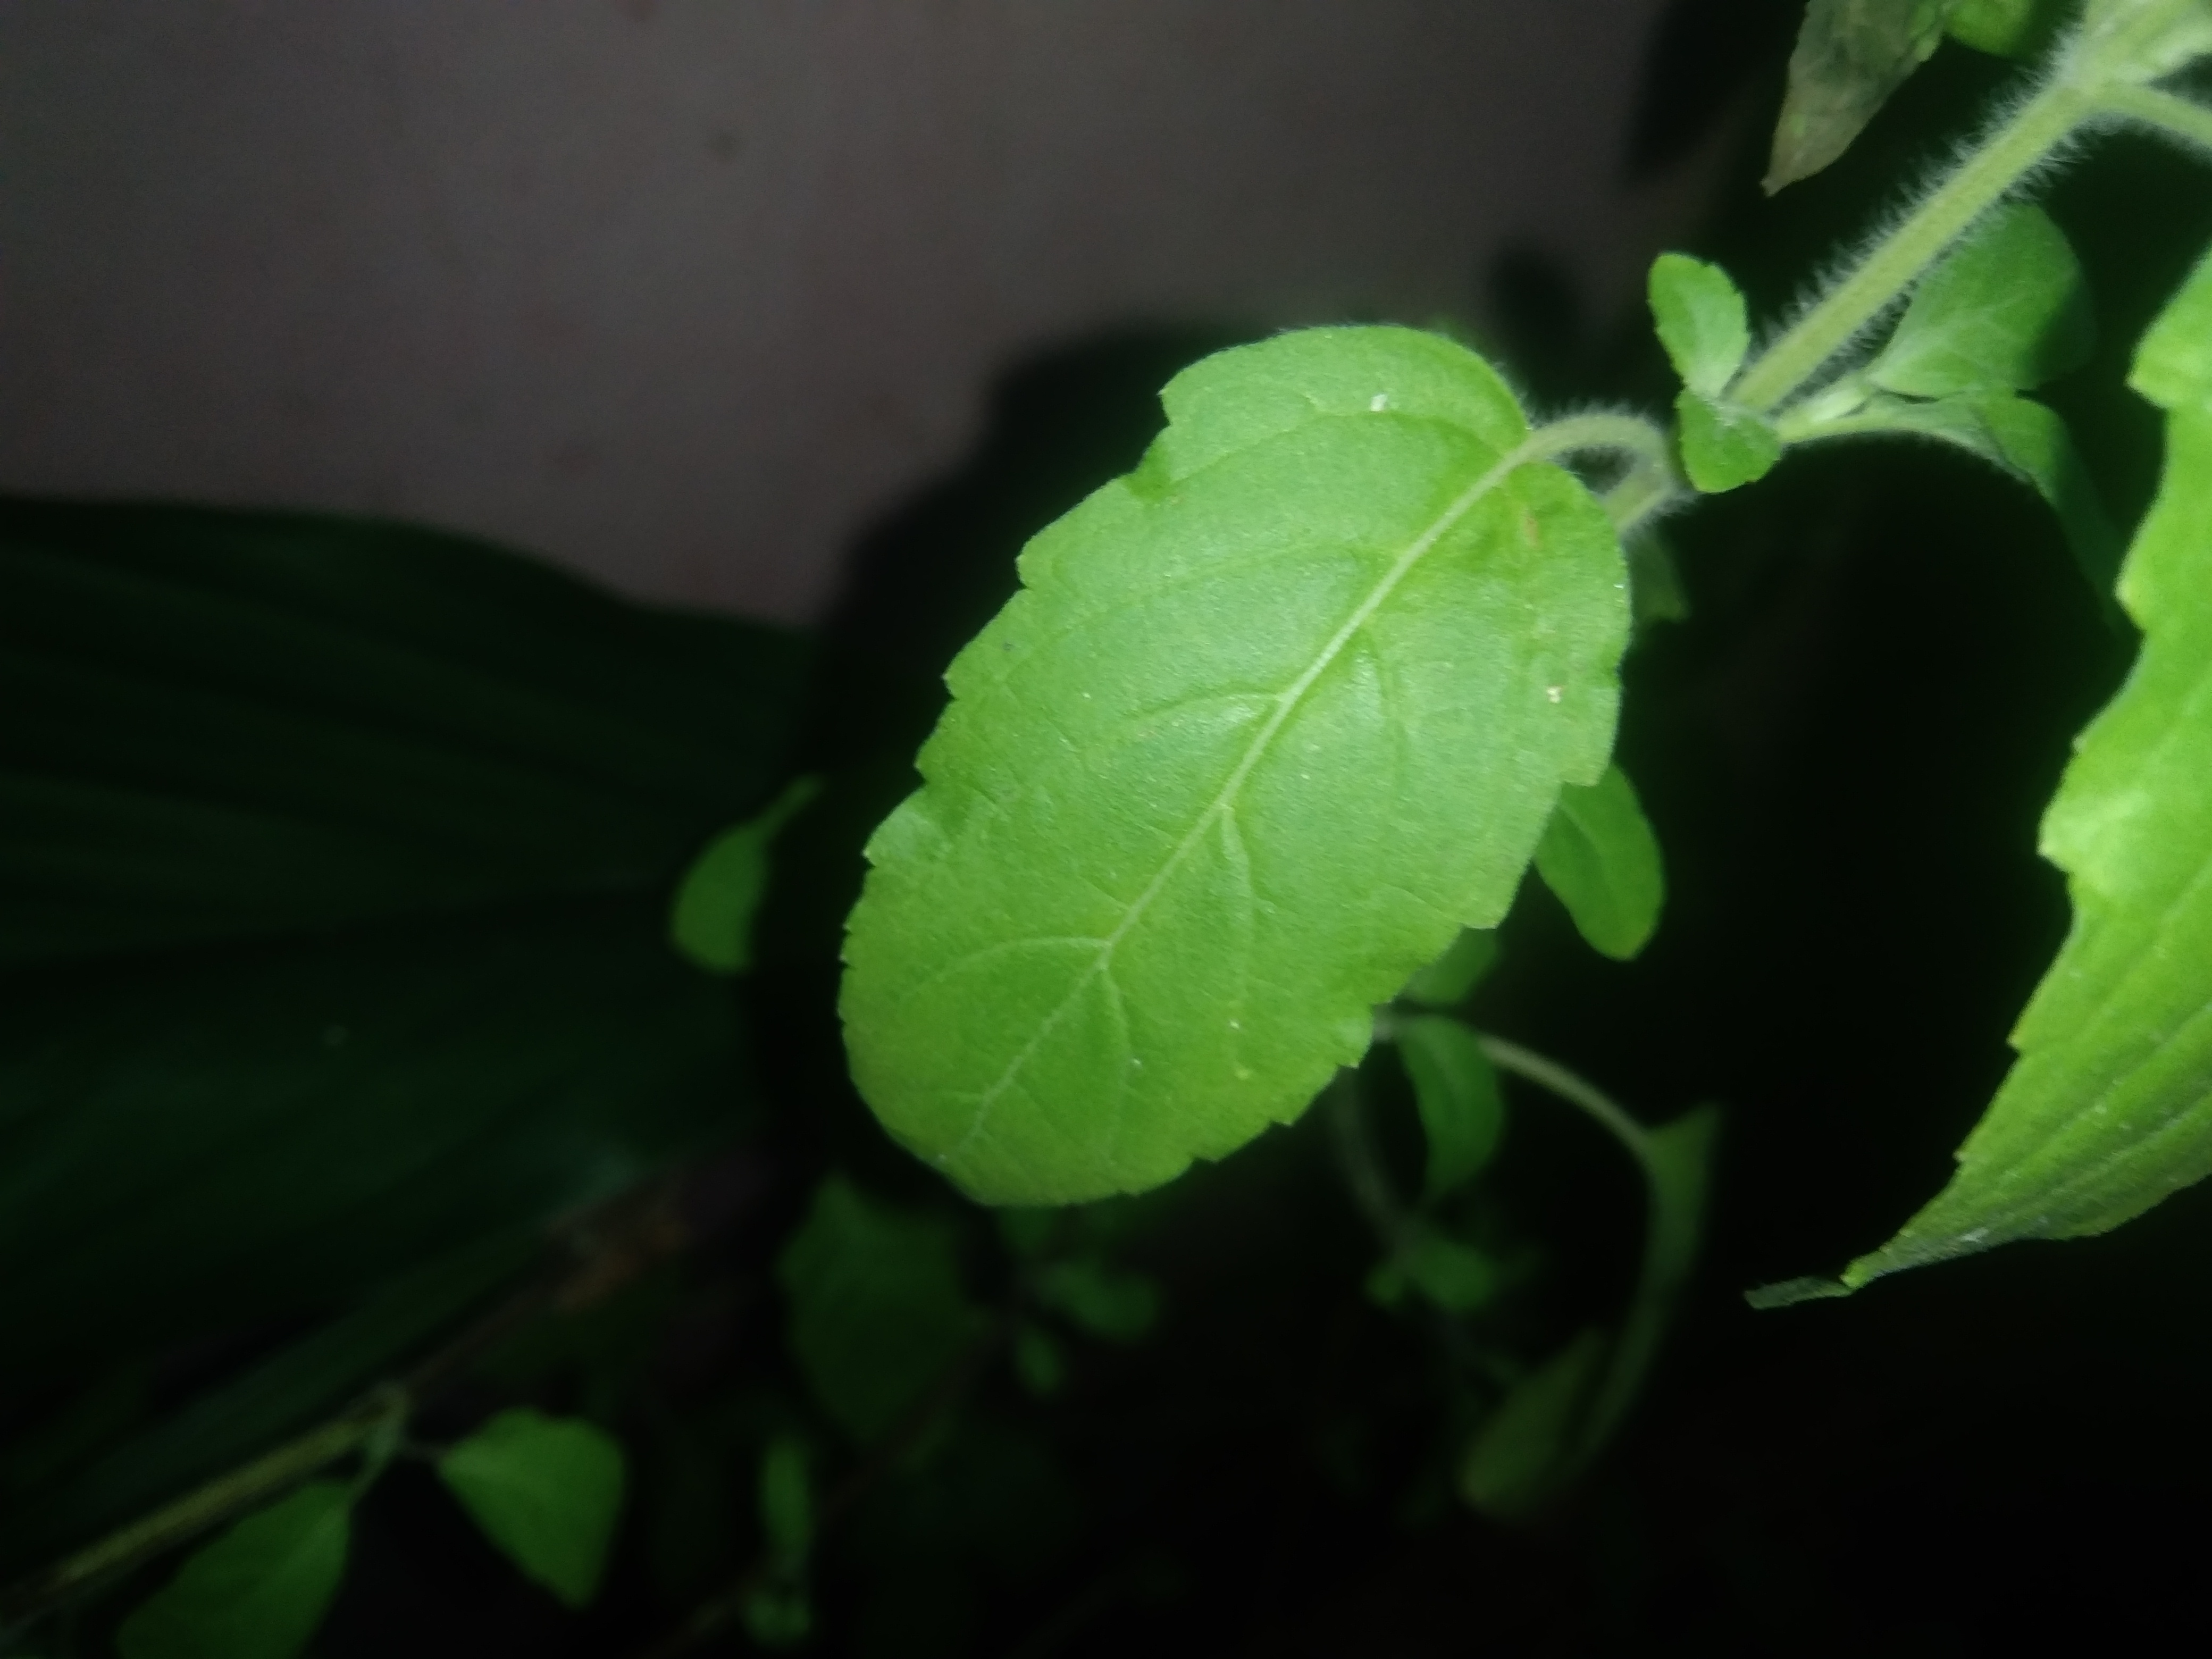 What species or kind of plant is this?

tulshi
